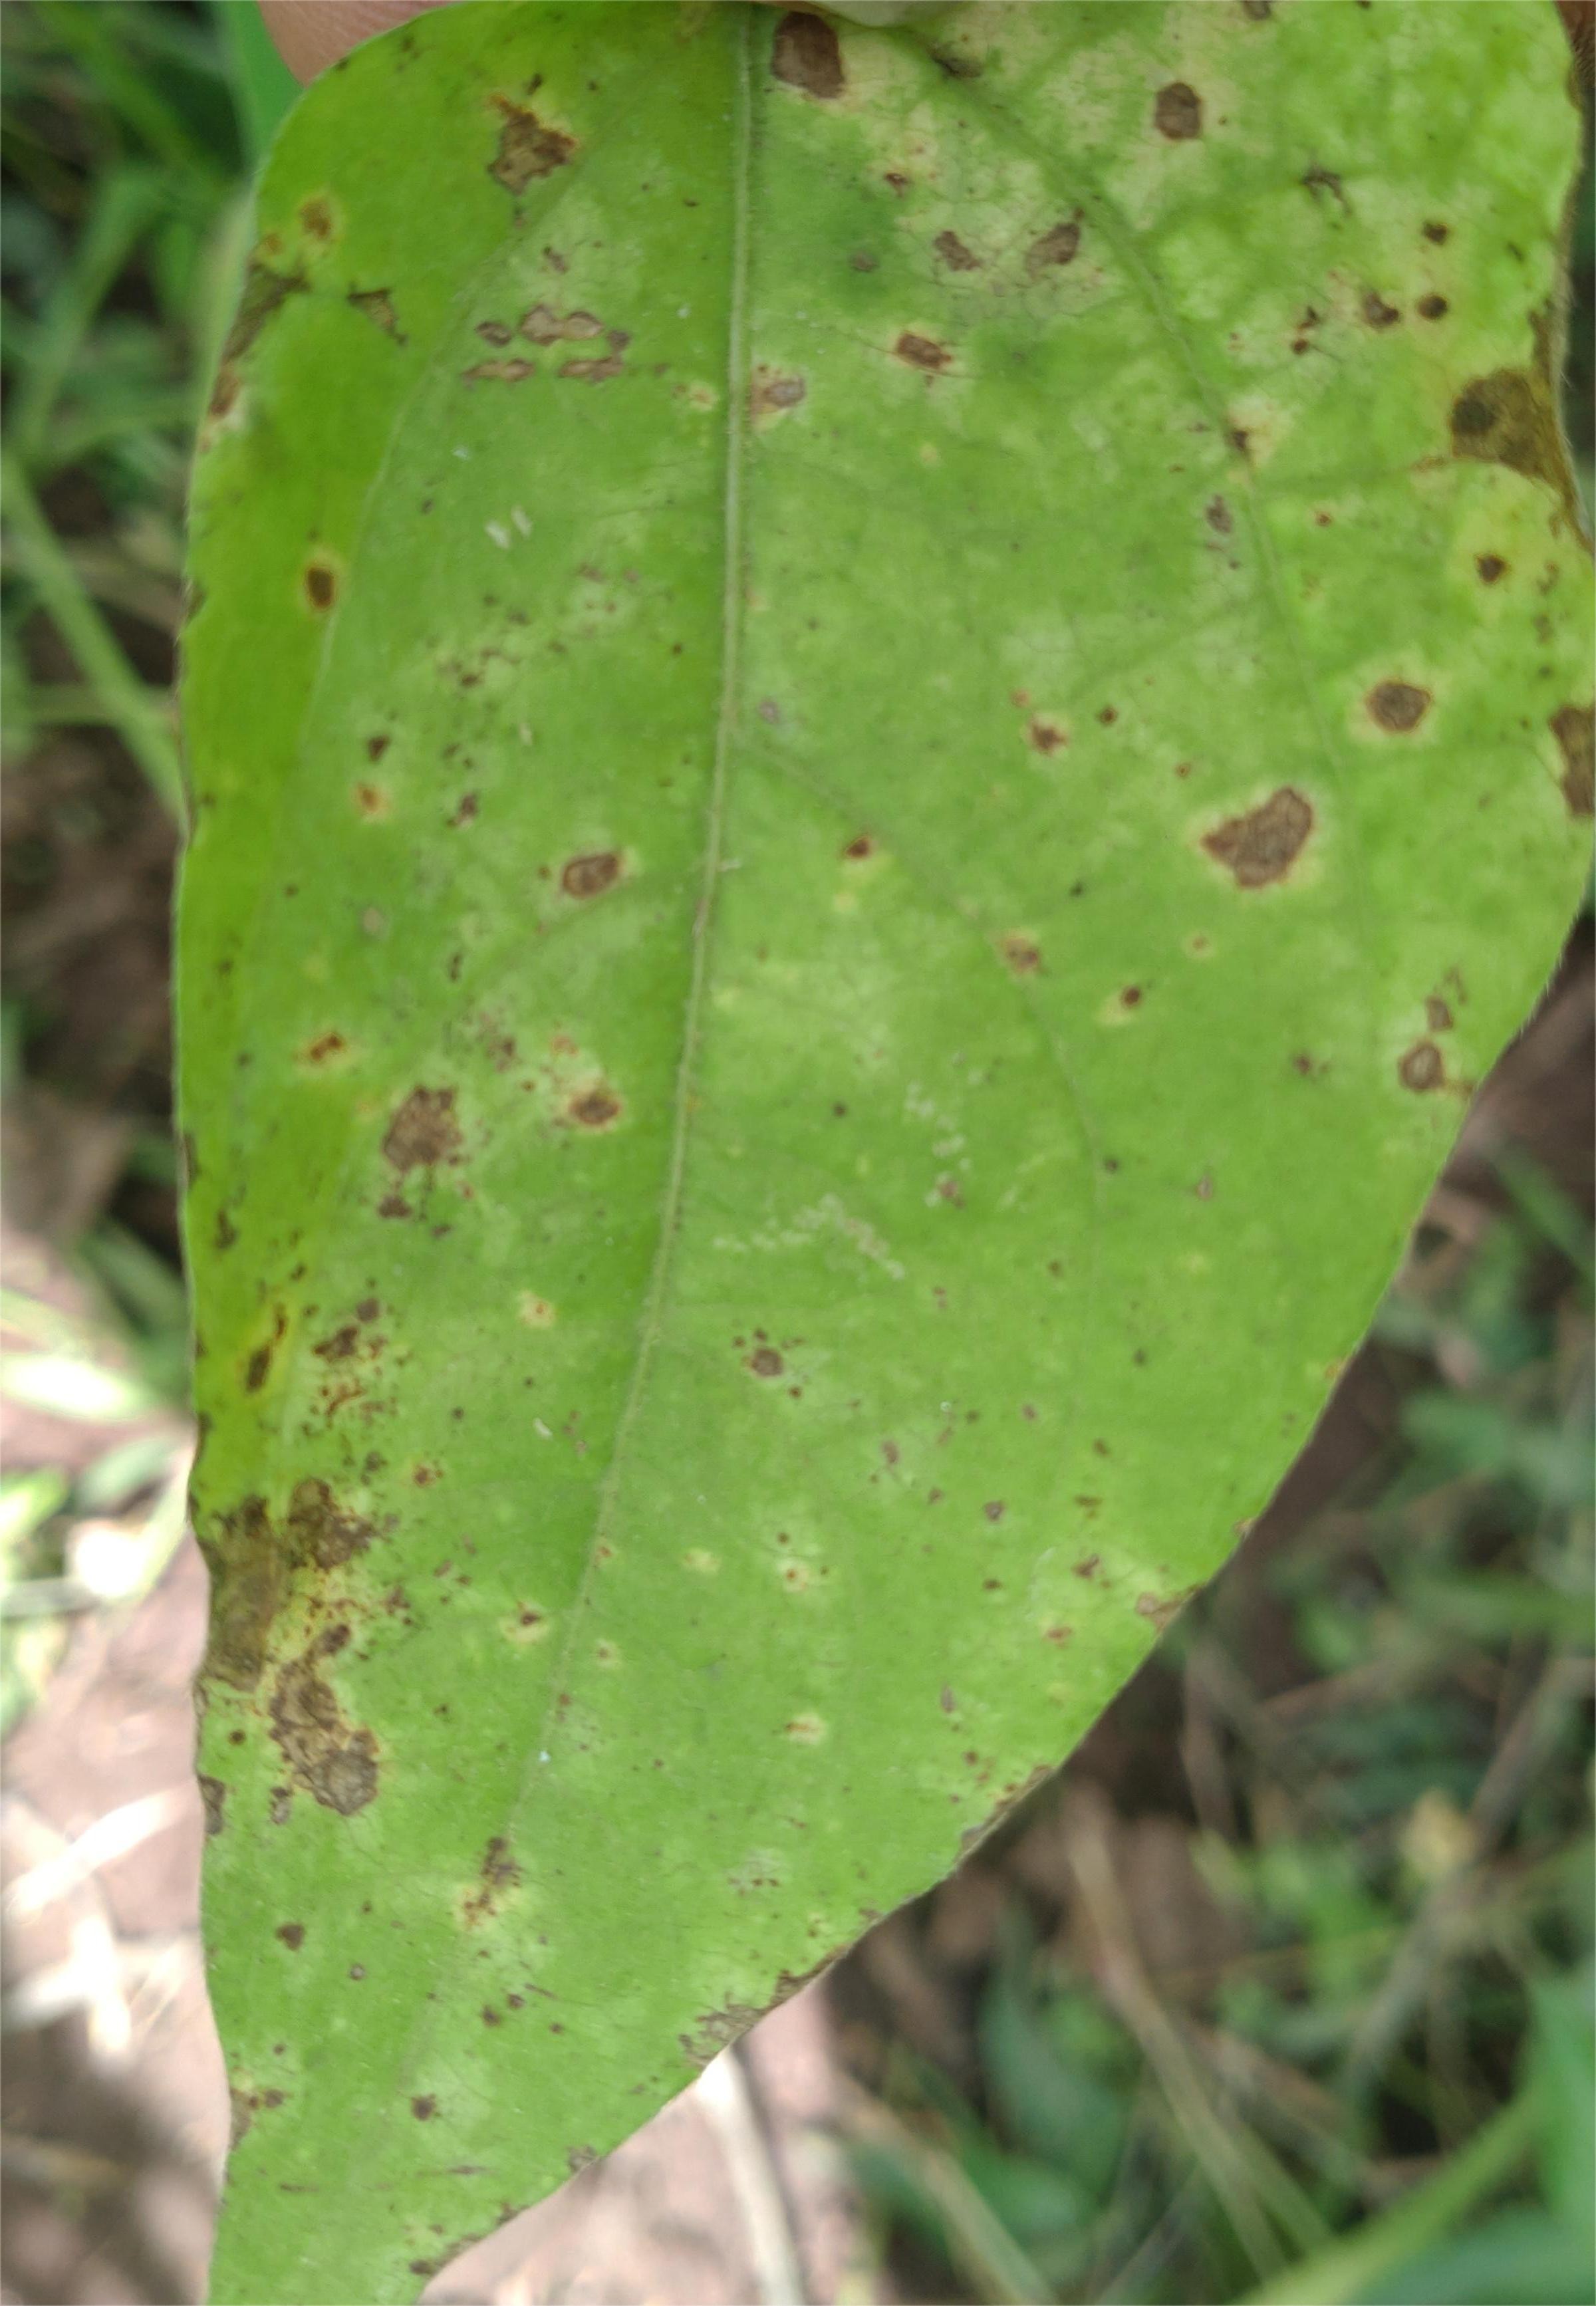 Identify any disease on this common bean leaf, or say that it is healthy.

rust
